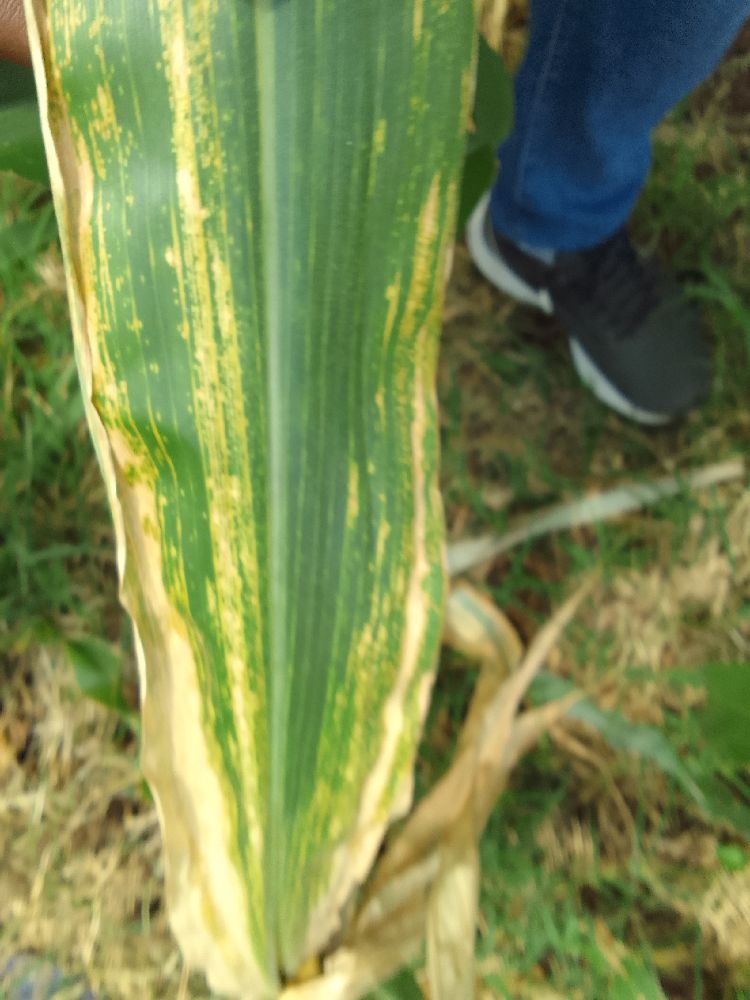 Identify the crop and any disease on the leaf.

maize, maize lethal necrosis
